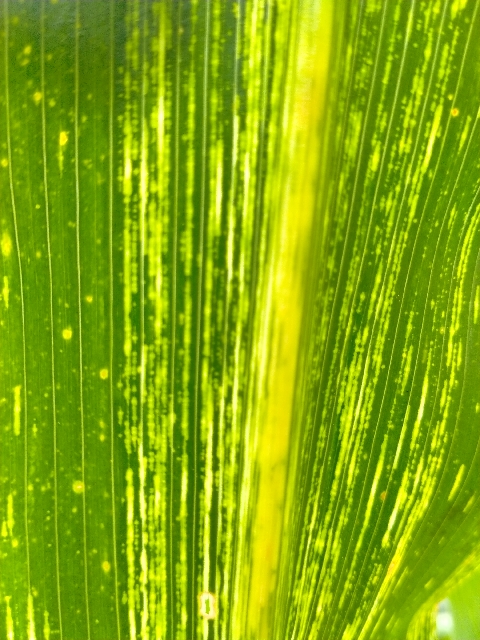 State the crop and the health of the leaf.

maize, maize streak virus
